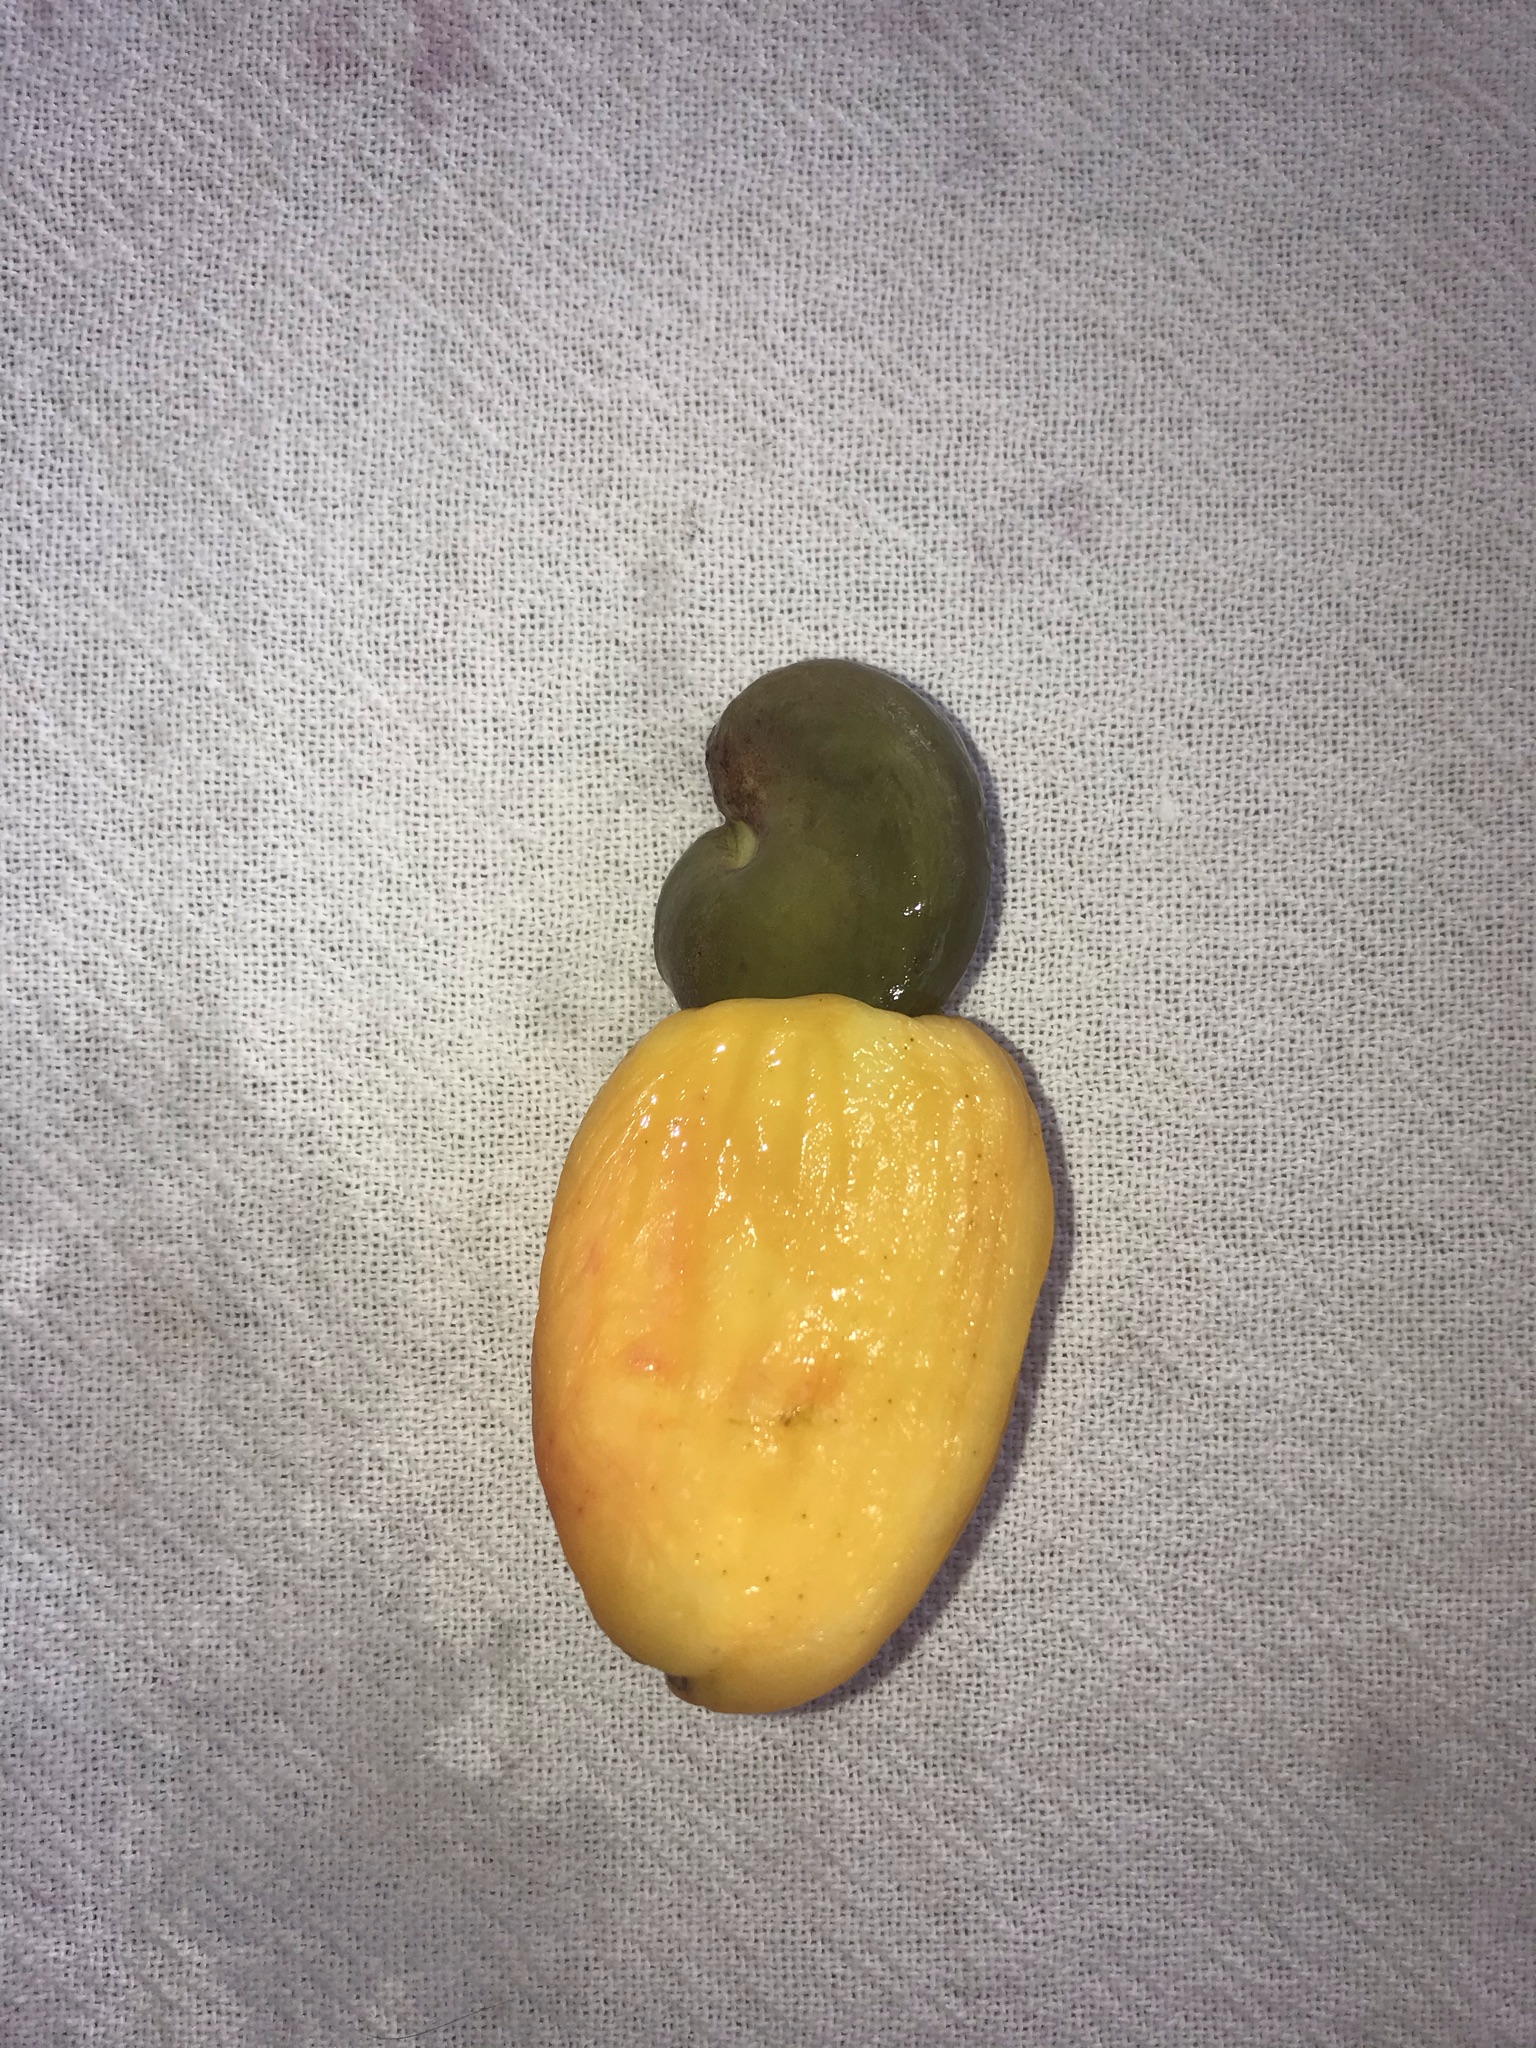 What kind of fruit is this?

caju amarelo
